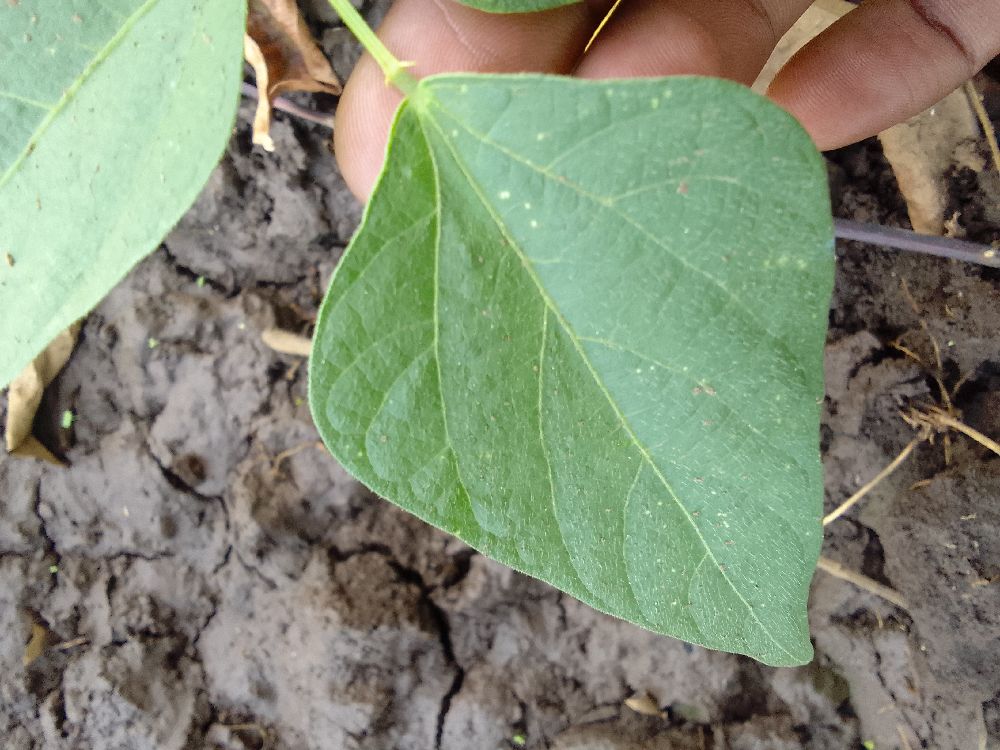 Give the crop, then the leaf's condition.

common bean, healthy
